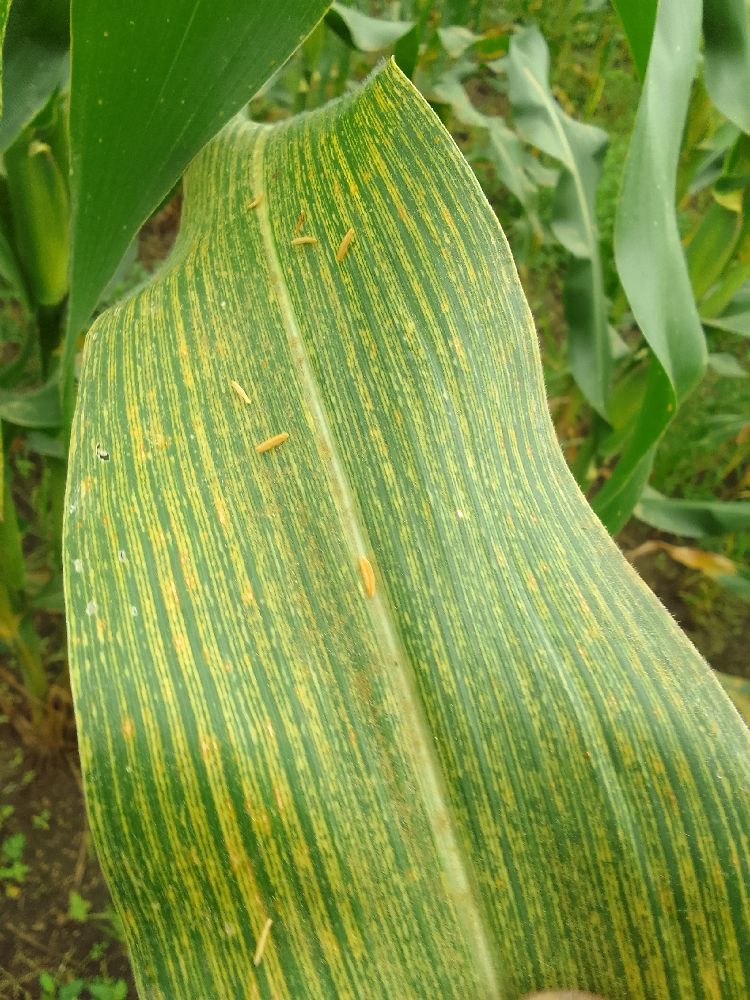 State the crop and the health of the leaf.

maize, maize streak virus
